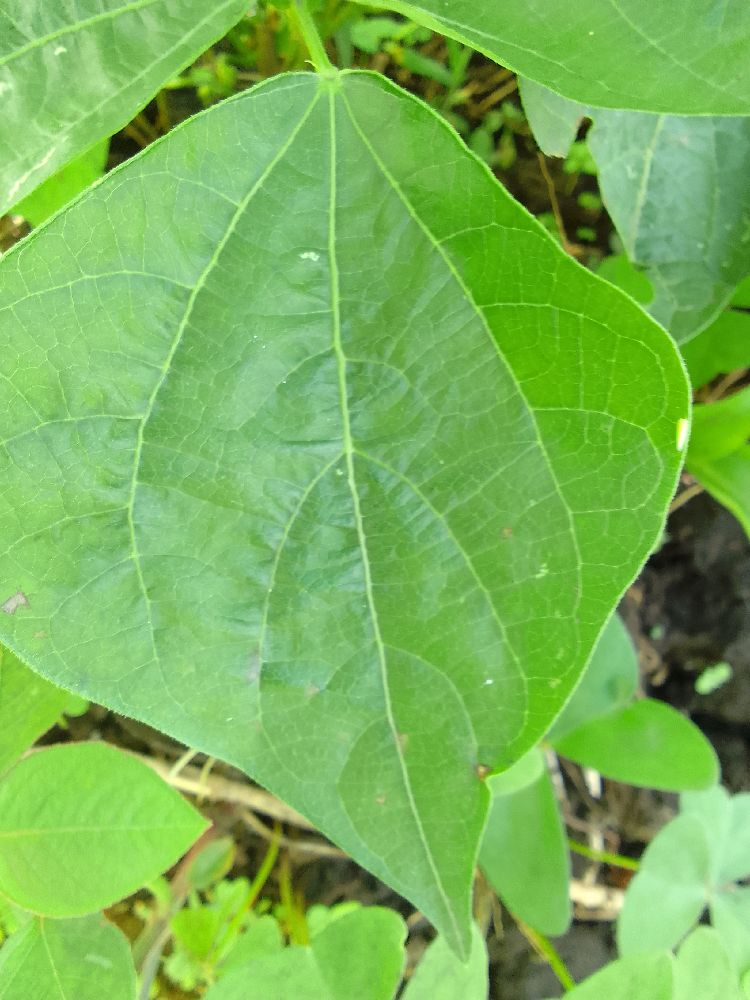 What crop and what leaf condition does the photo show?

common bean, healthy
